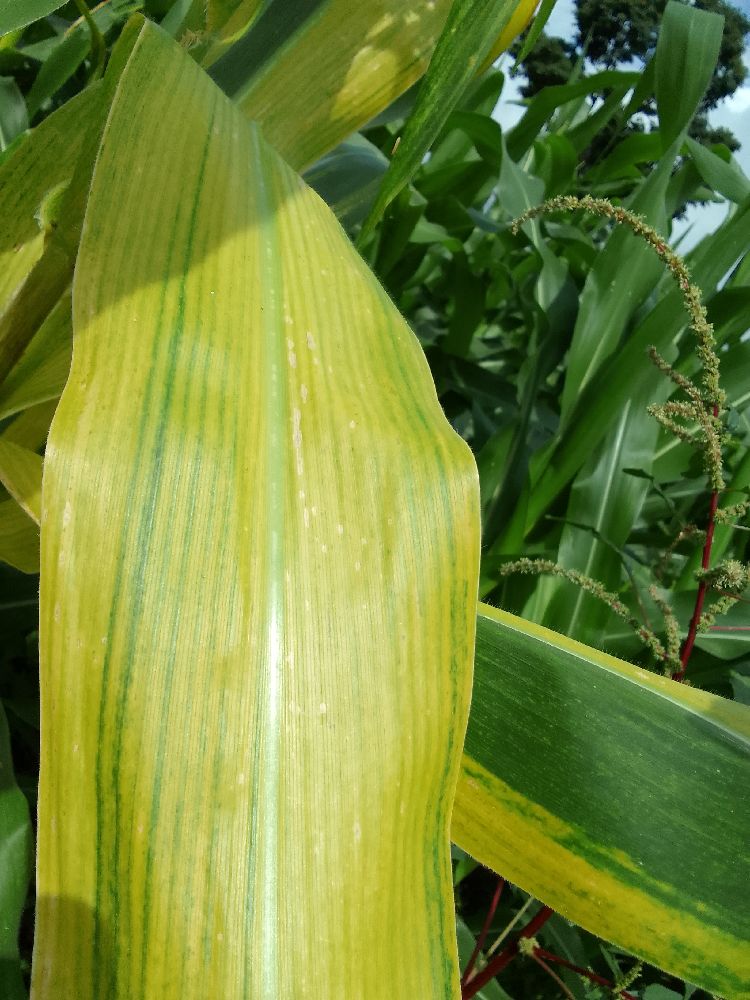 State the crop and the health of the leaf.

maize, maize lethal necrosis
